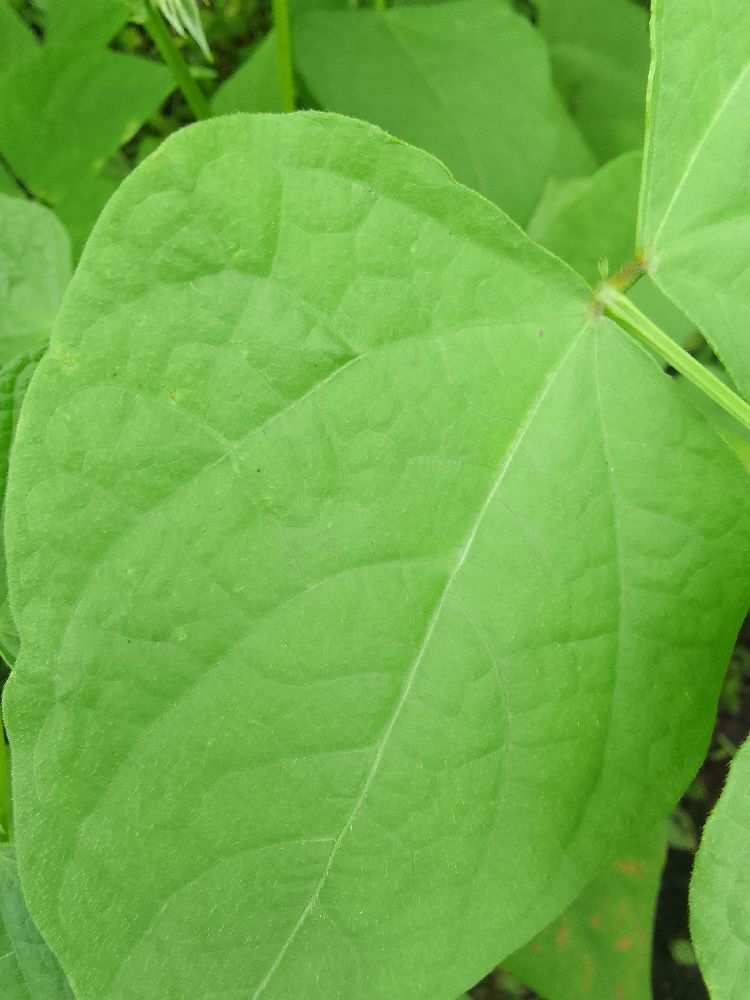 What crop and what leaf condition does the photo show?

common bean, healthy
